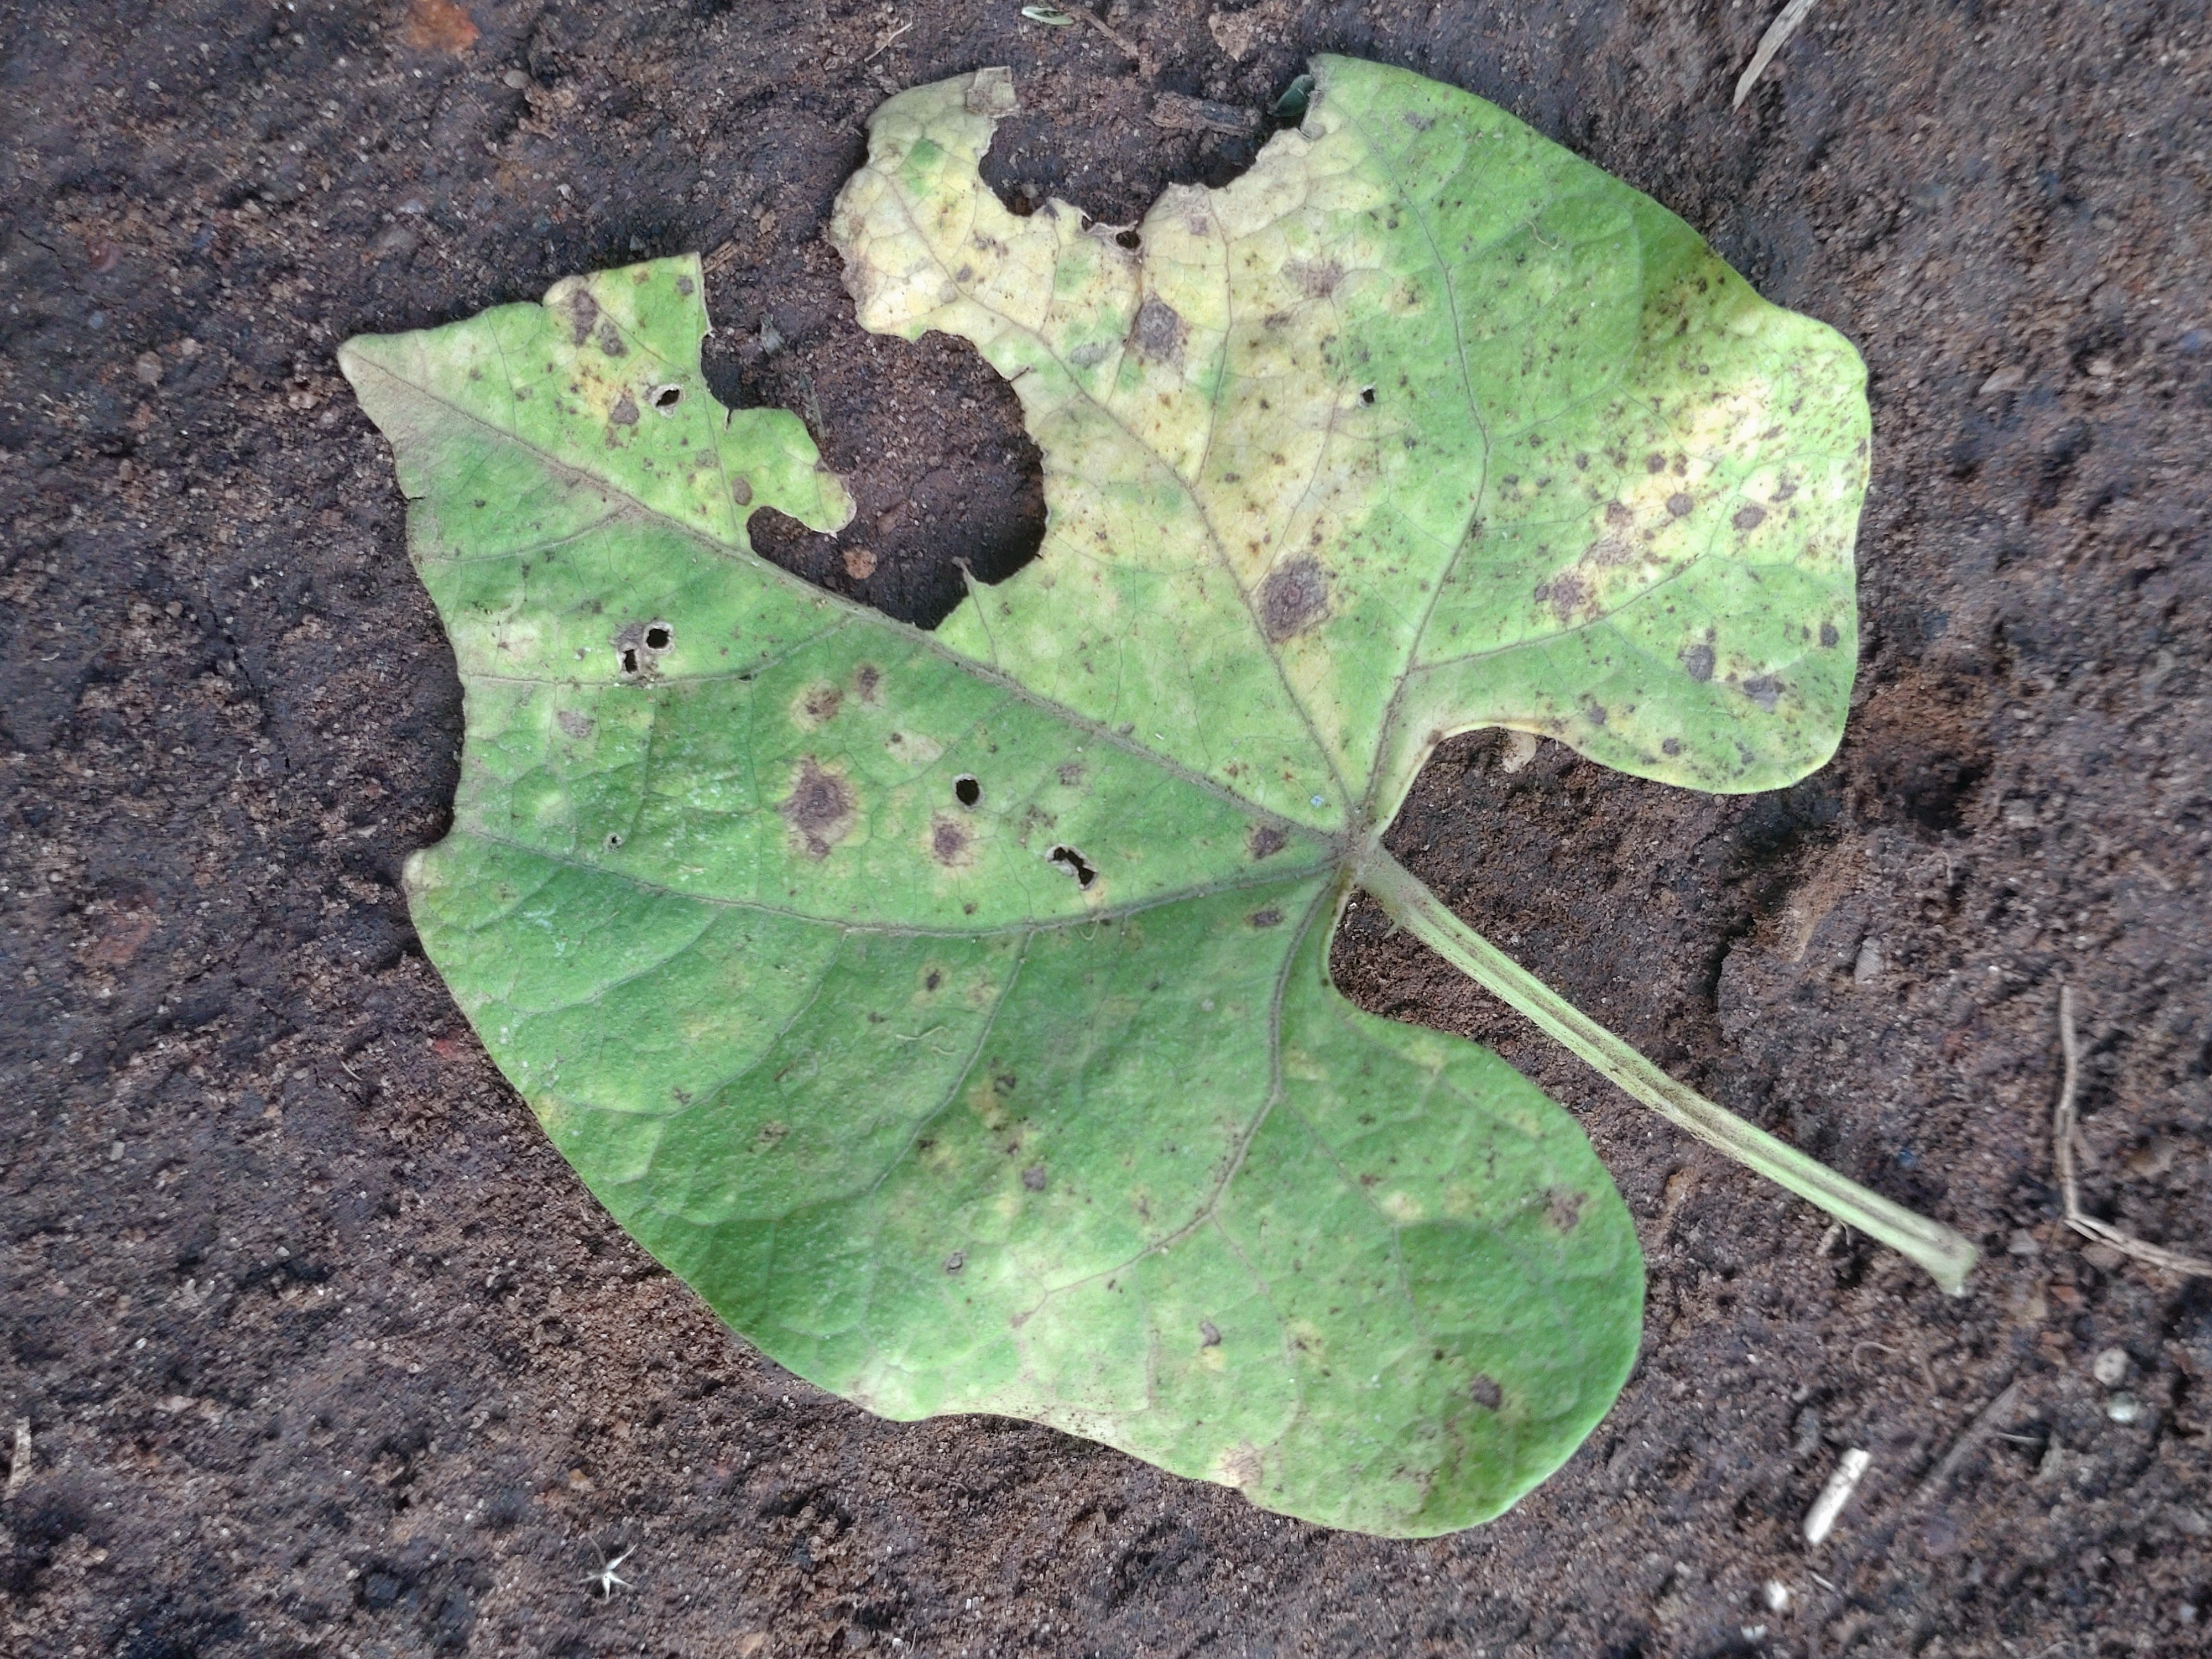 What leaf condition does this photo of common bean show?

anthracnose
